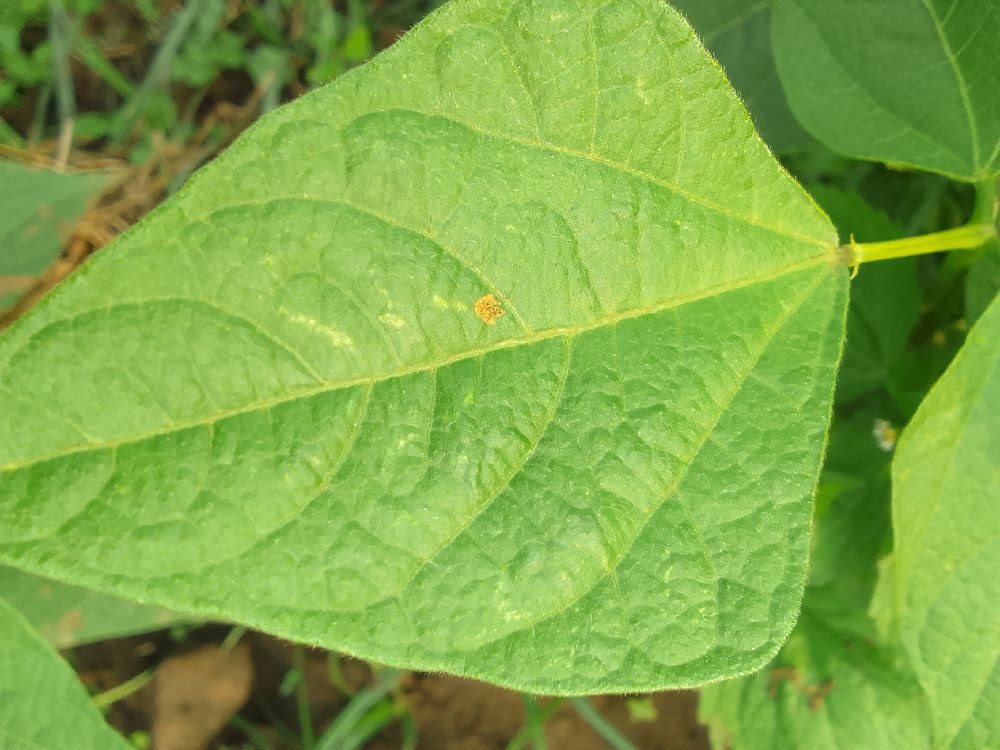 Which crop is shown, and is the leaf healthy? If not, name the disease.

common bean, healthy
